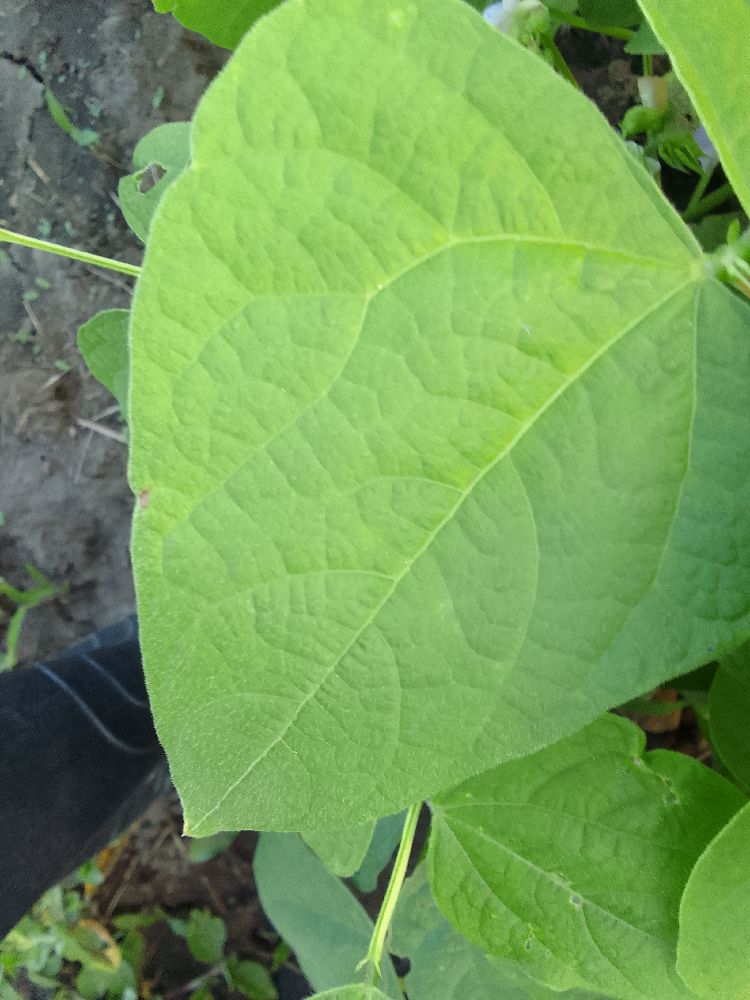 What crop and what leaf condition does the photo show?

common bean, healthy
